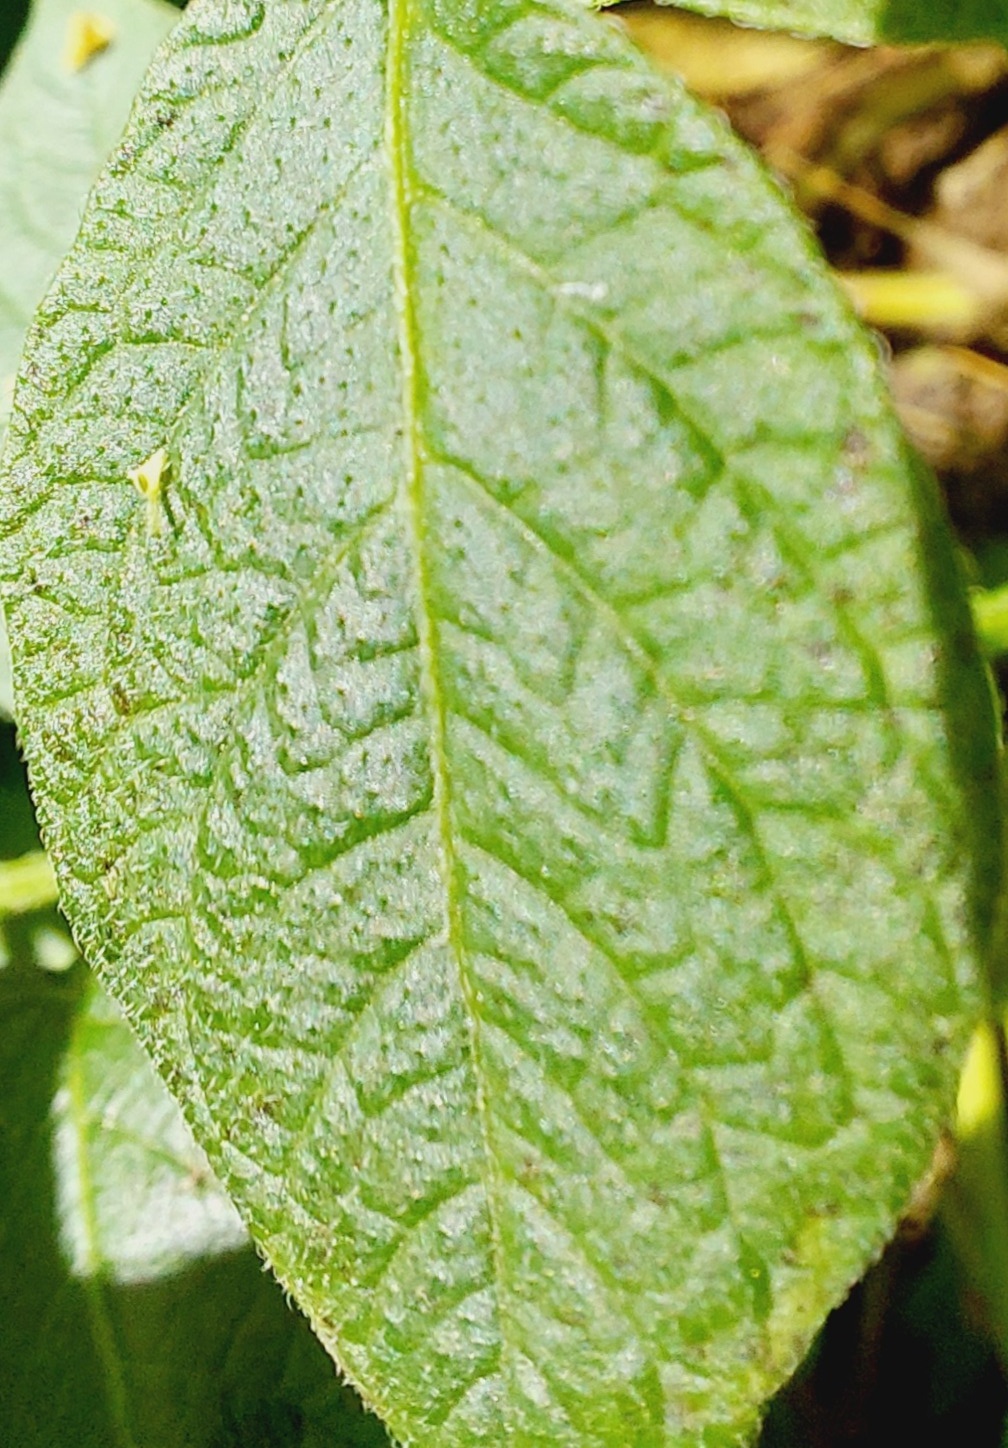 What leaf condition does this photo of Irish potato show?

healthy
